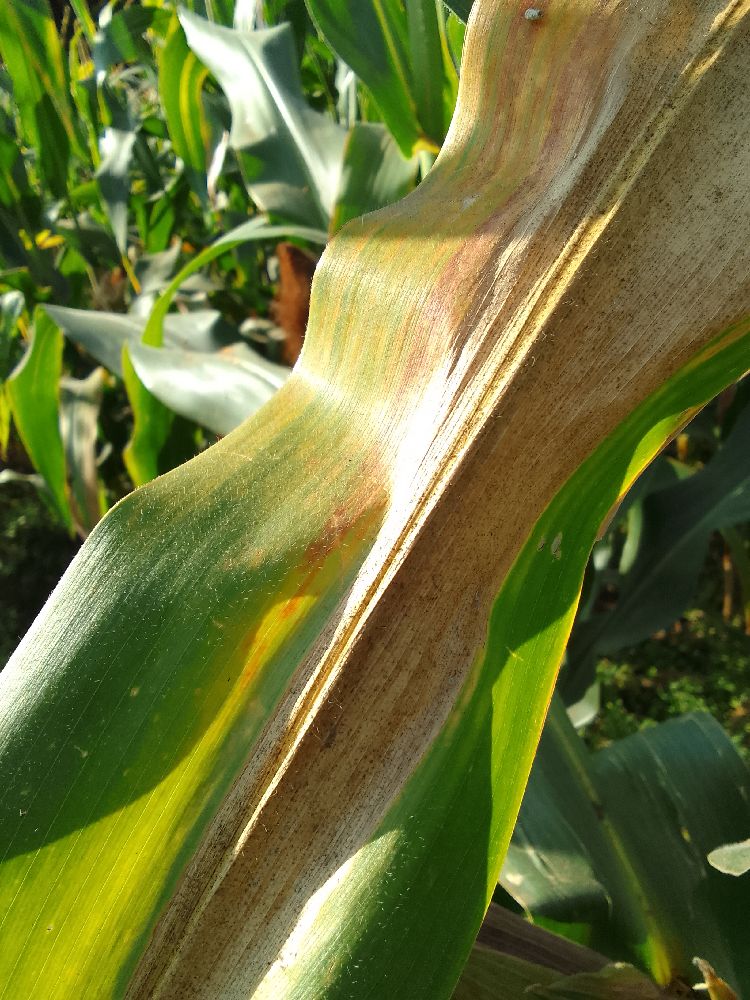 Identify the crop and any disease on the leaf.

maize, maize lethal necrosis
